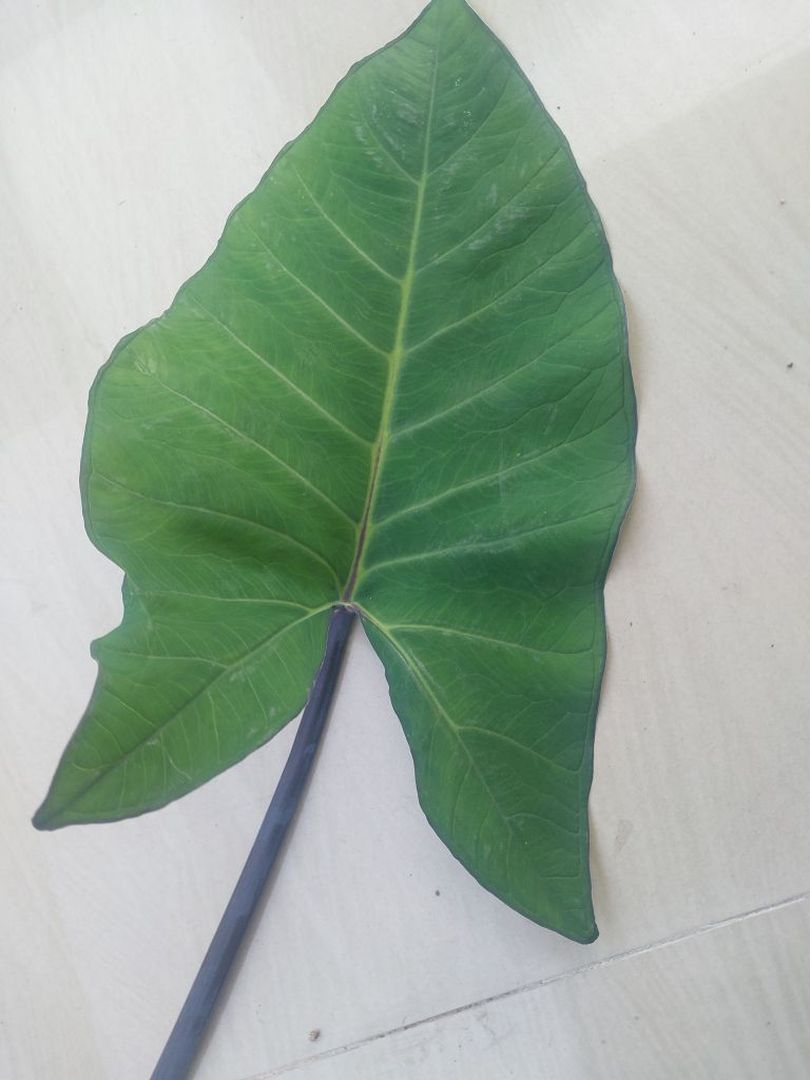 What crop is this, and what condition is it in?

taro, healthy
